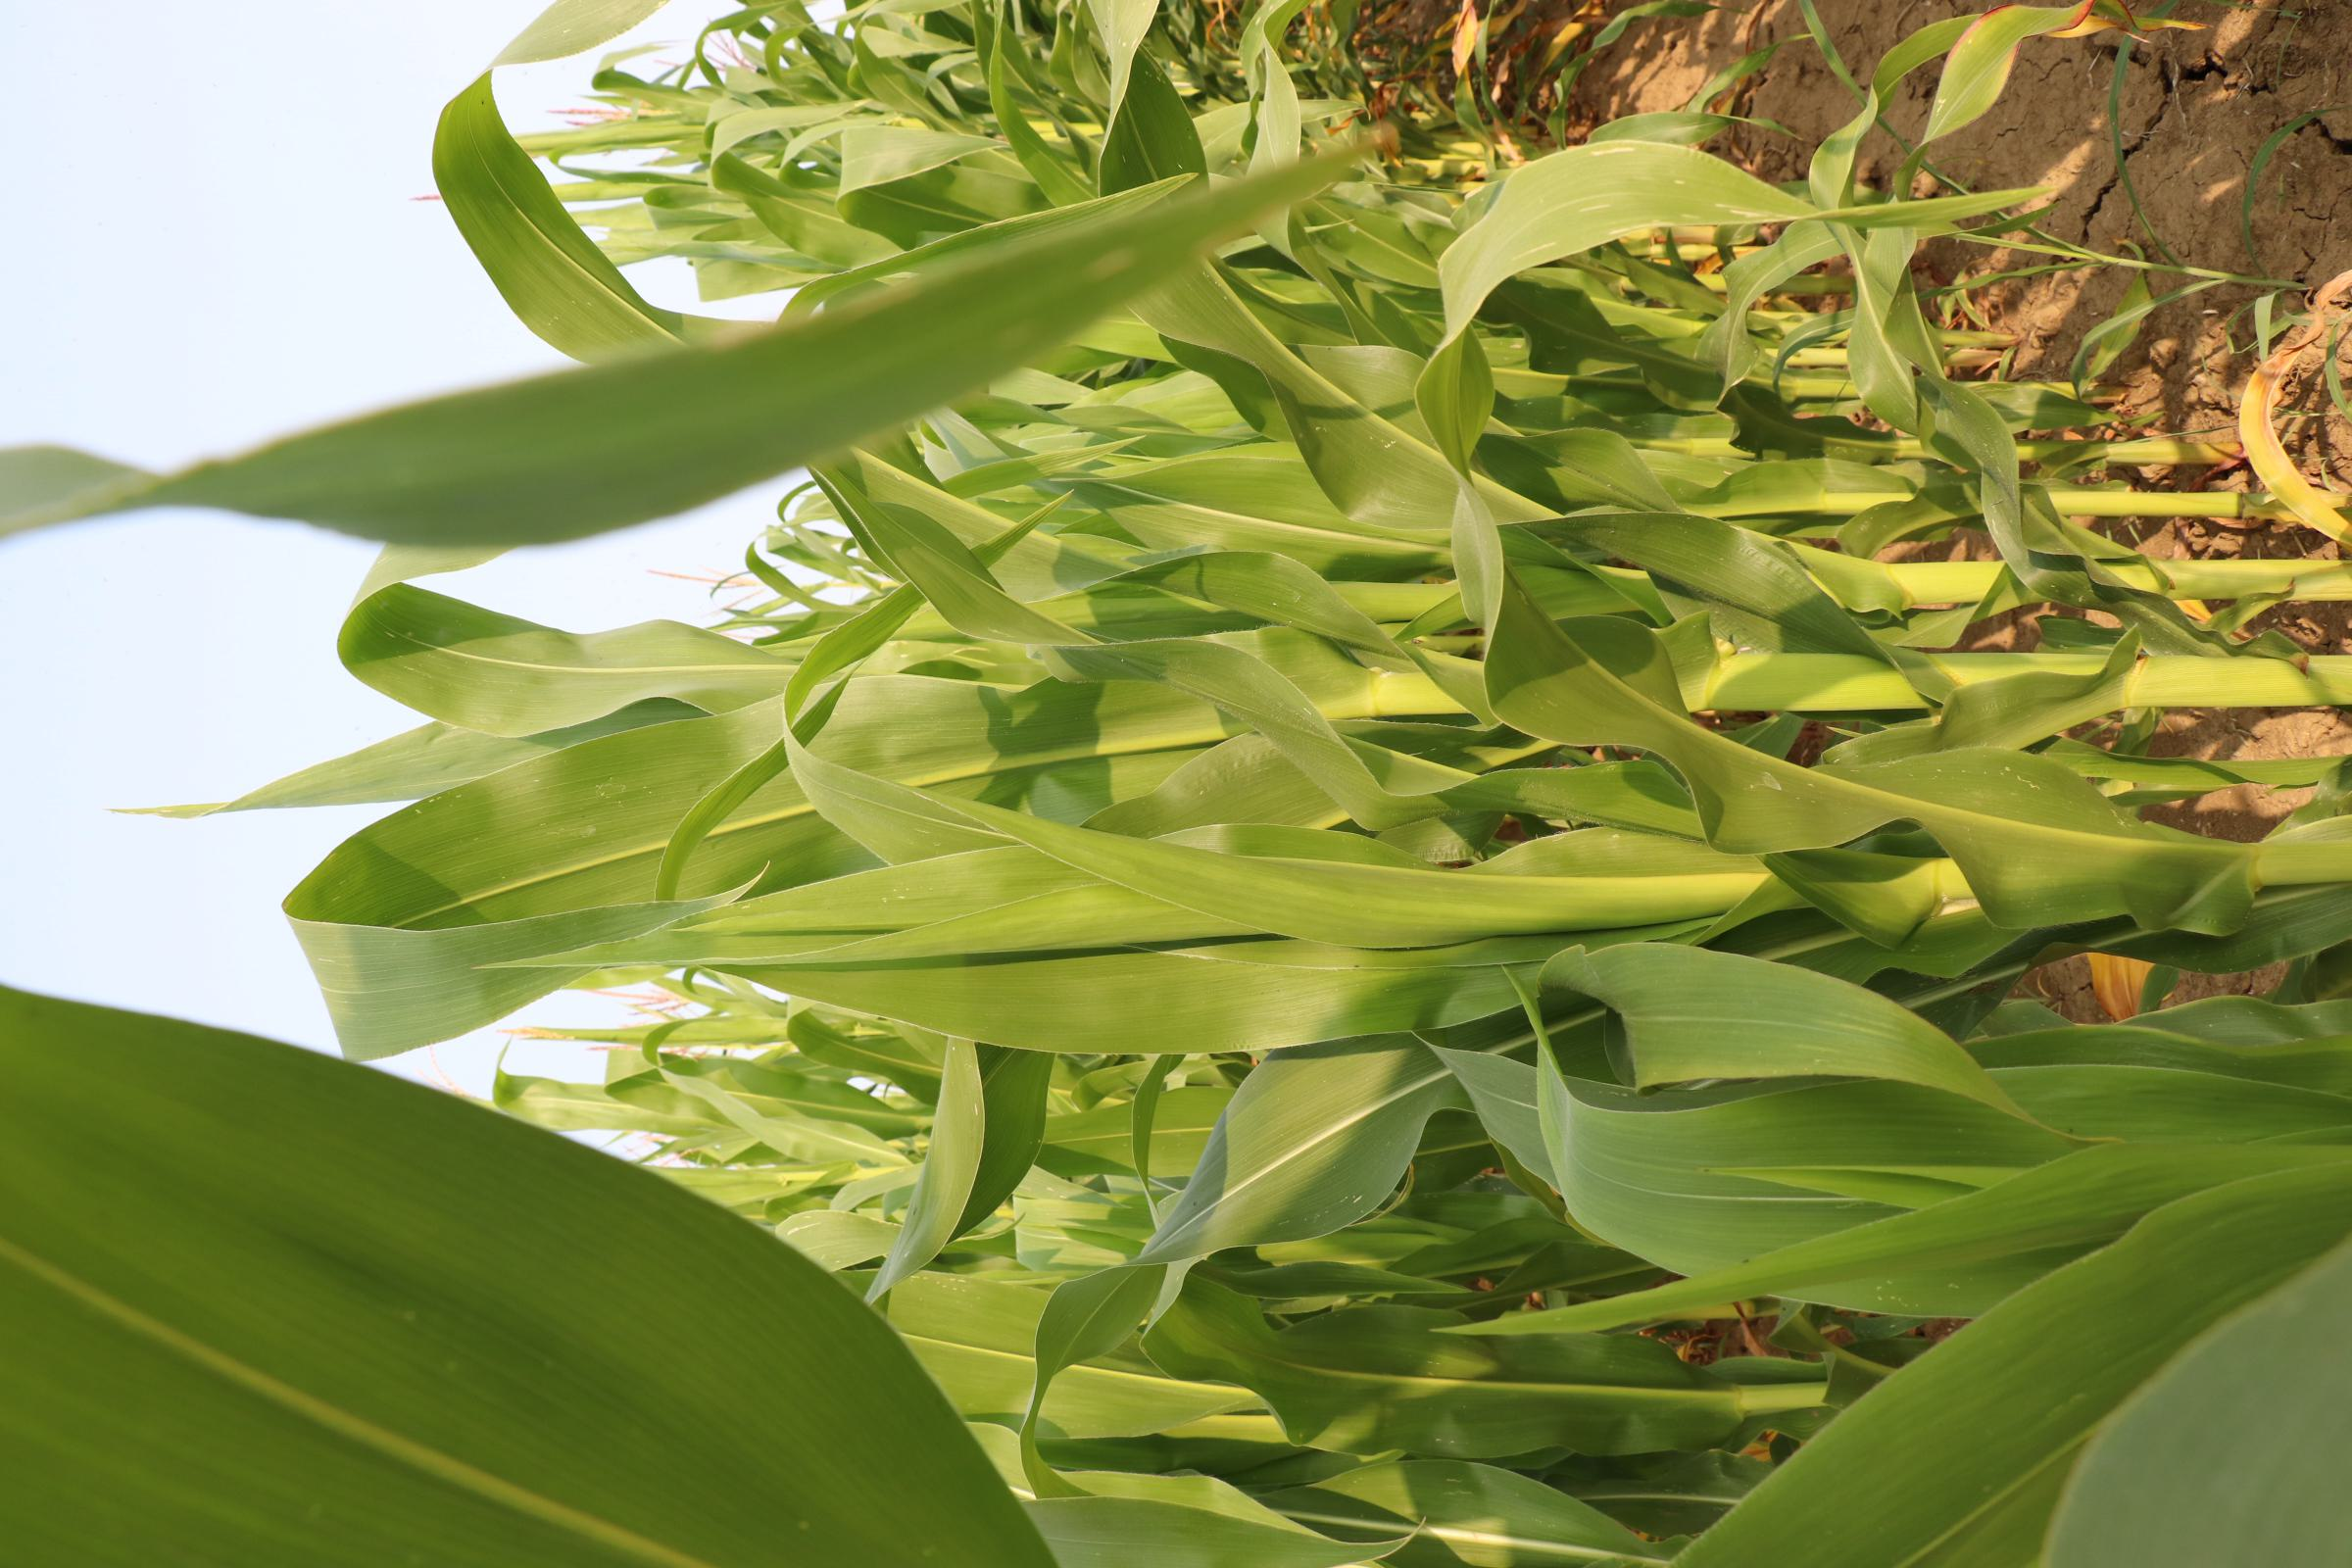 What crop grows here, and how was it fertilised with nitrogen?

maize, no added nitrogen
